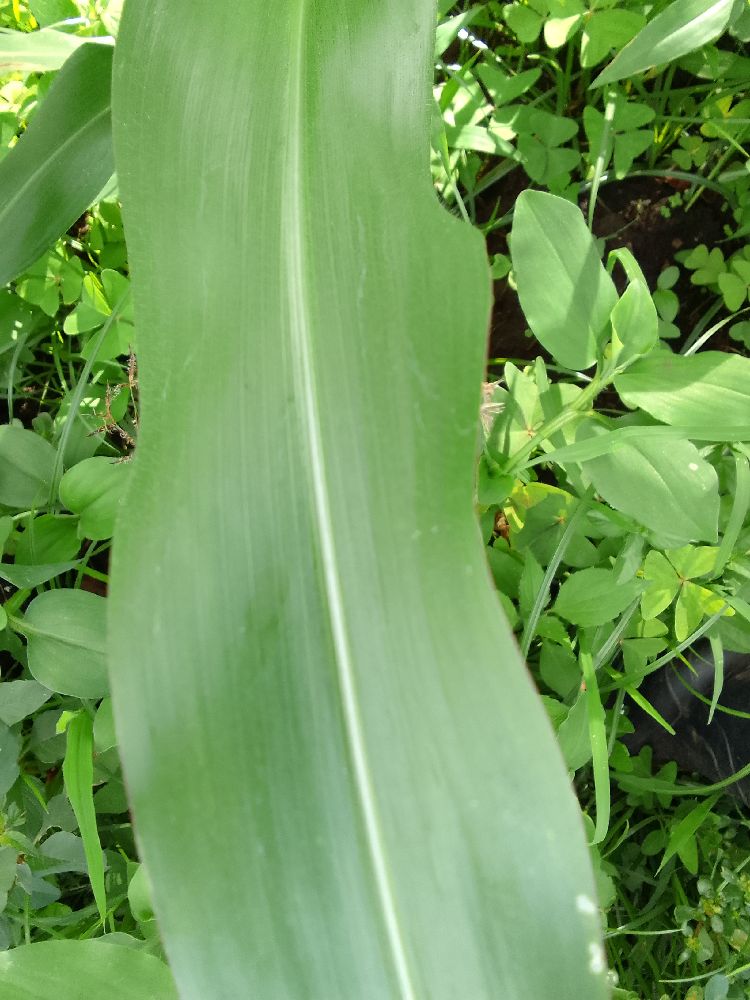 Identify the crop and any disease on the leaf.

maize, healthy
